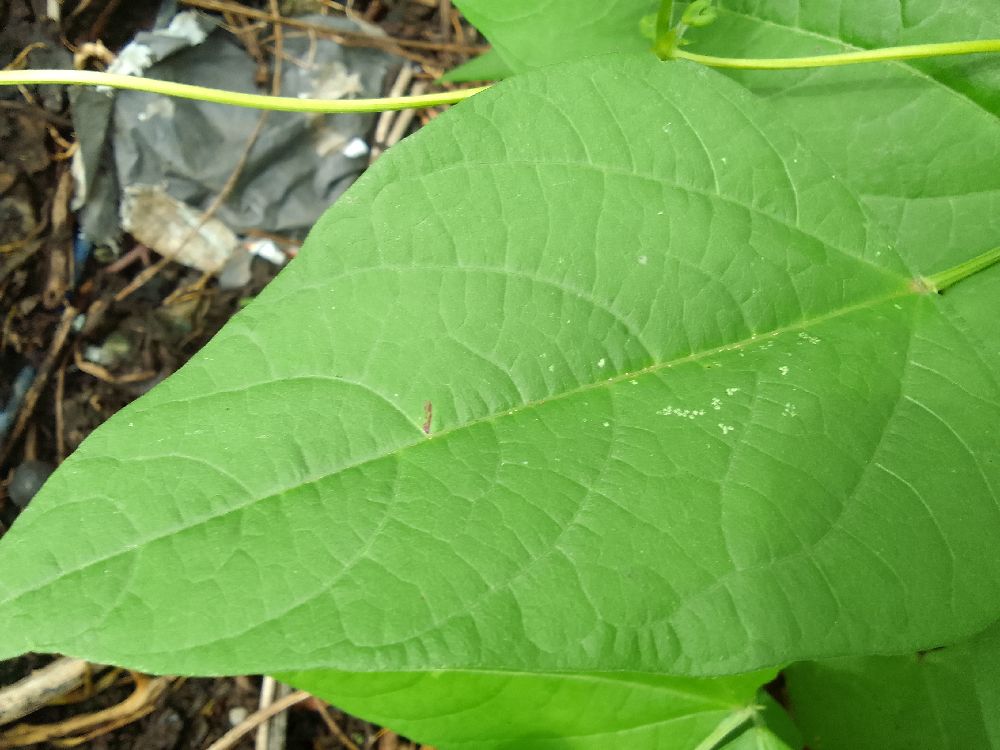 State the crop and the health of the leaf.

common bean, healthy
